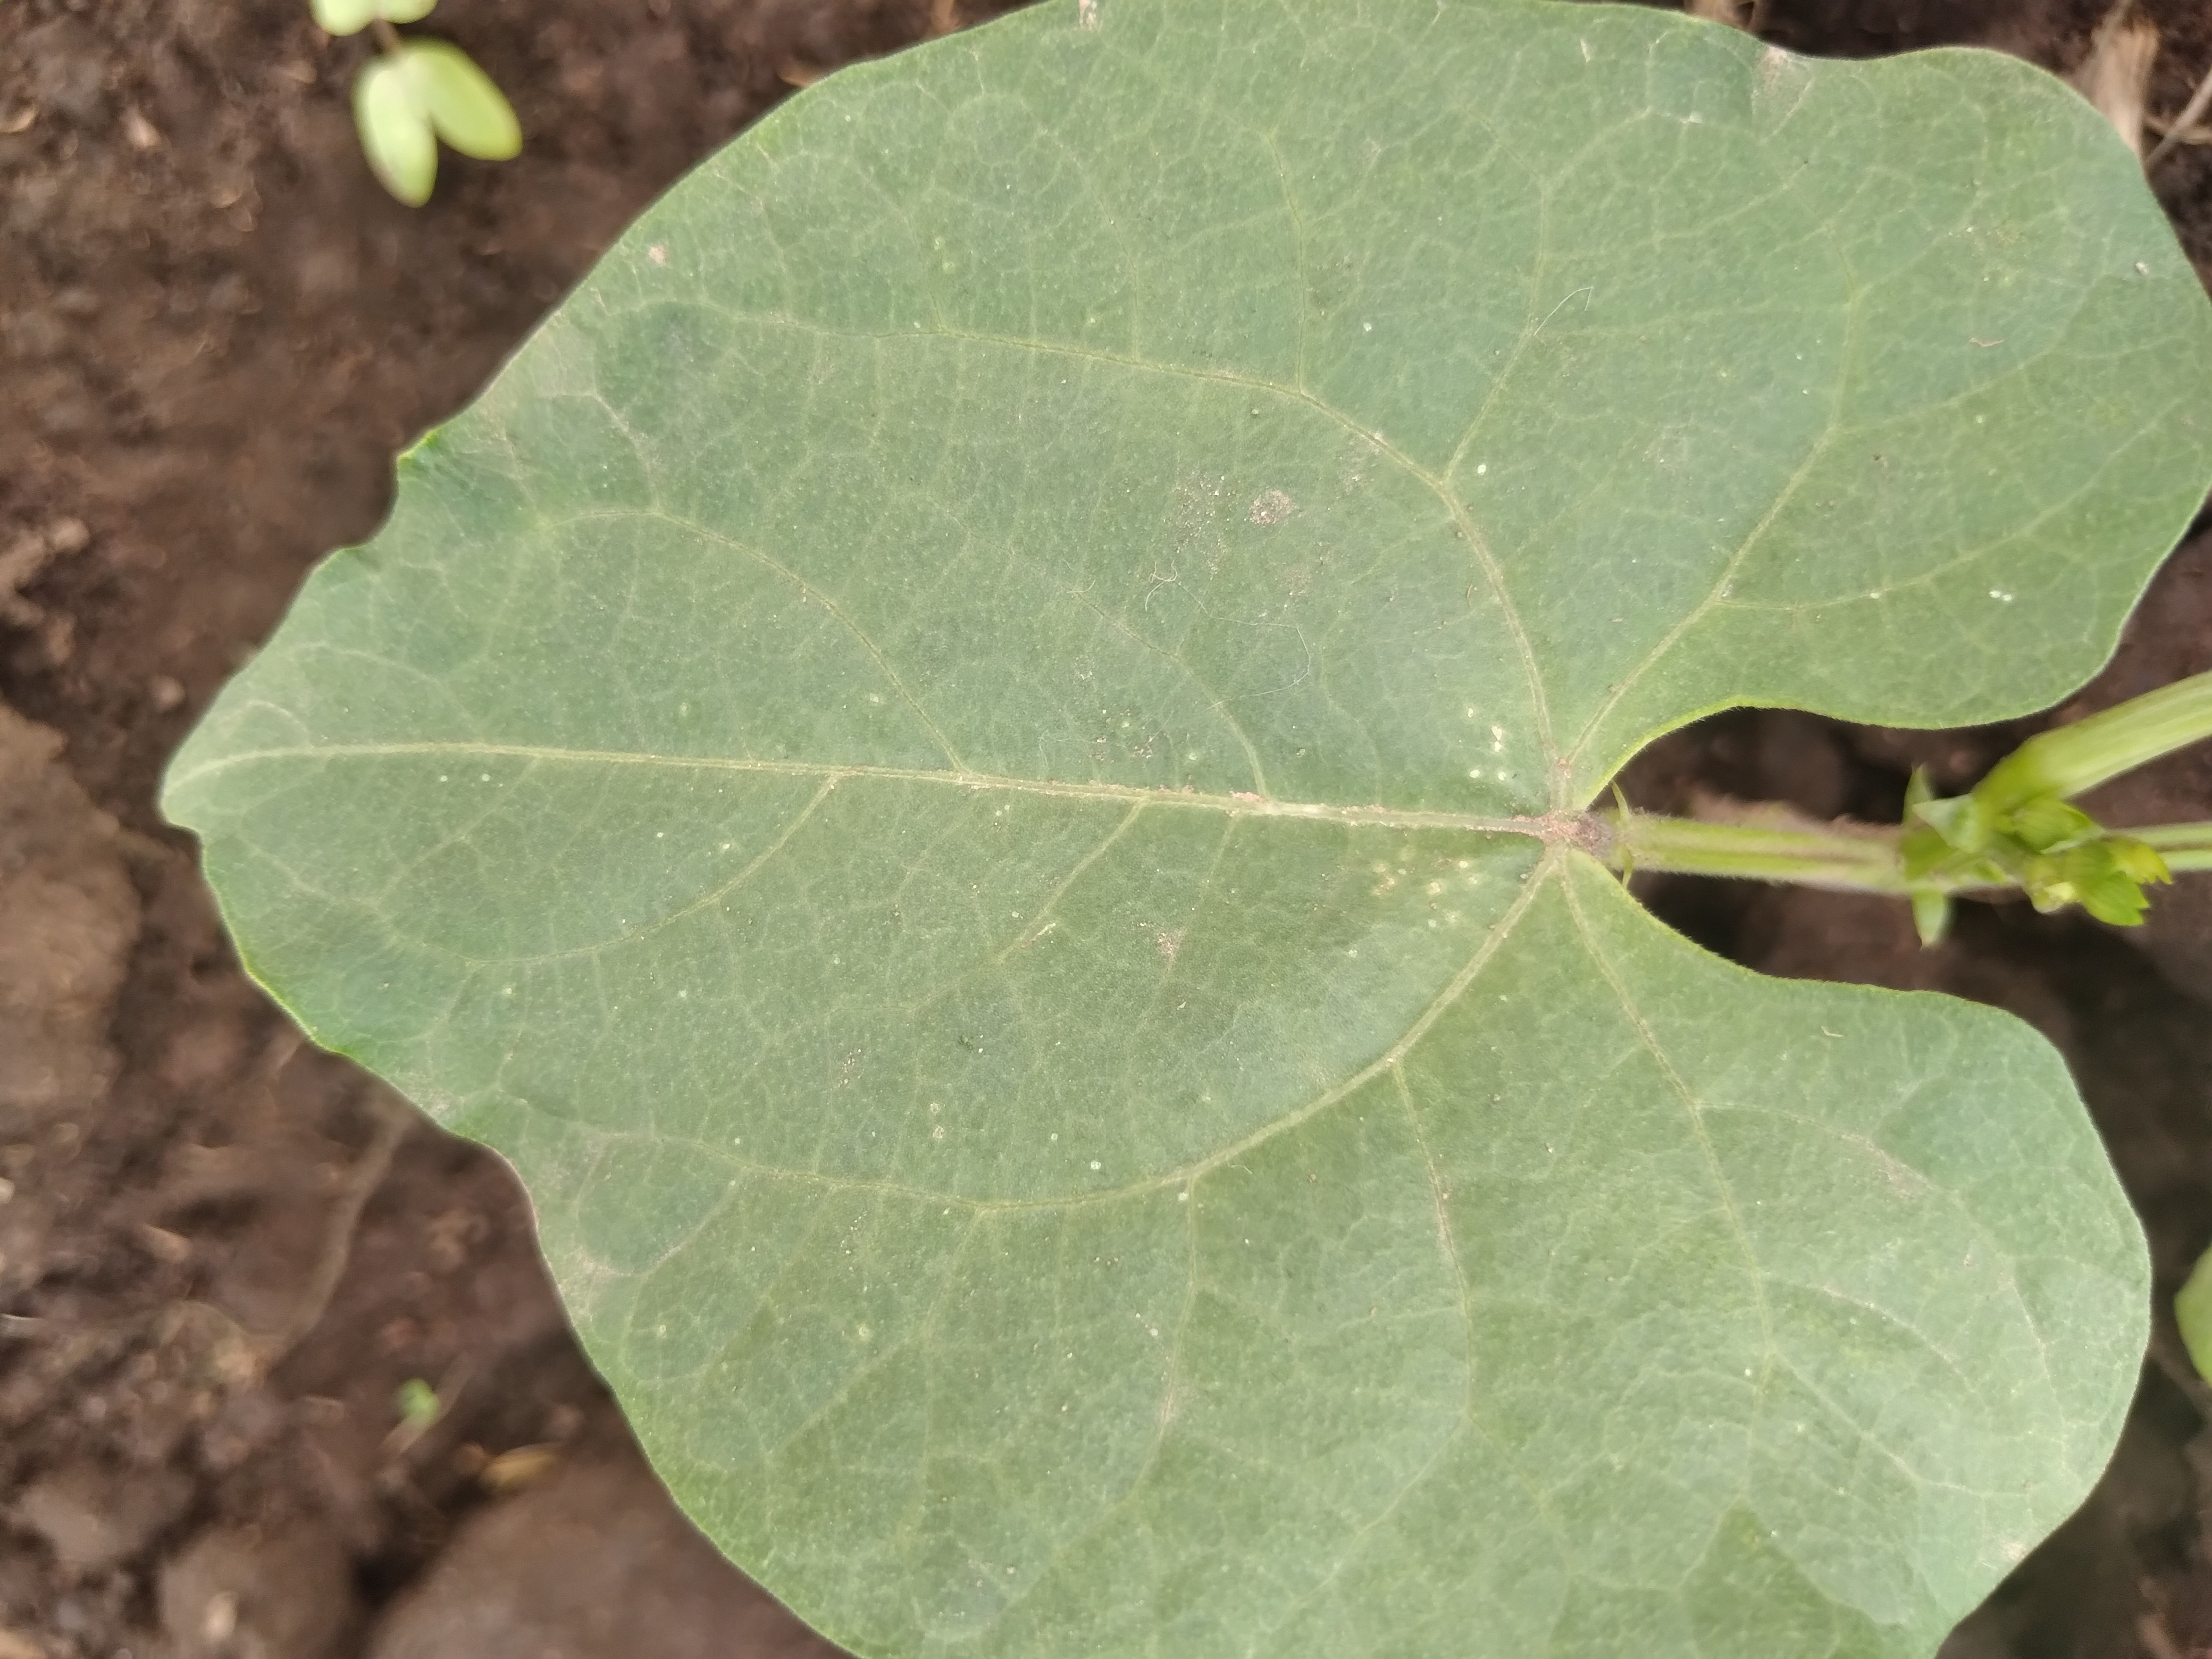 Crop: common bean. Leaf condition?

healthy
